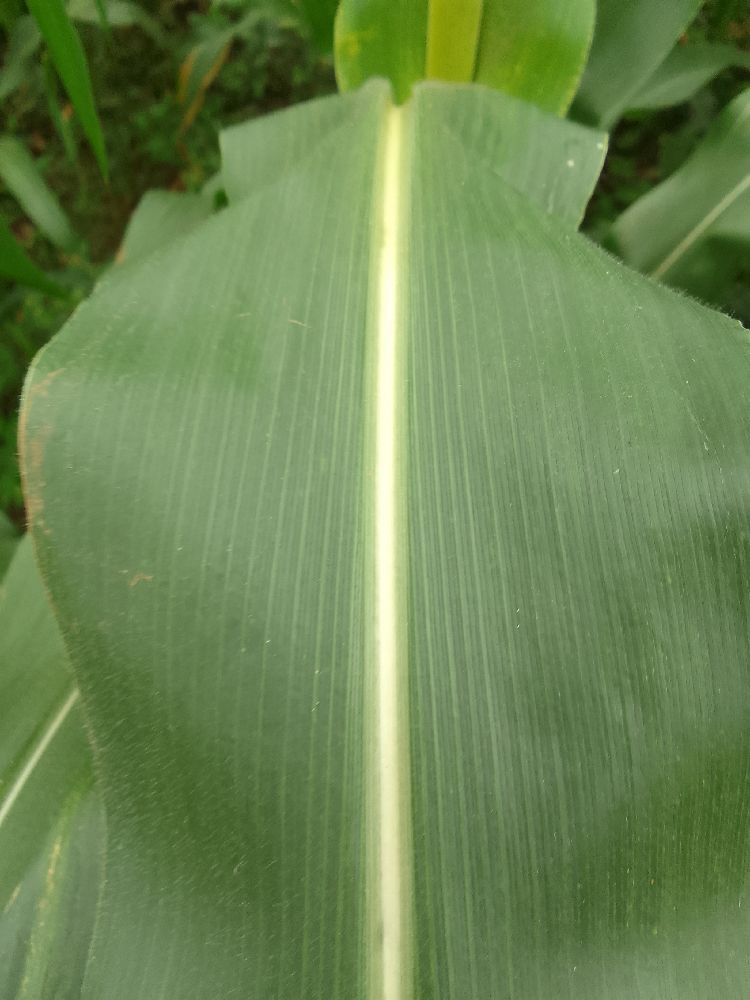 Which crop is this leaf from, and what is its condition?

maize, healthy
